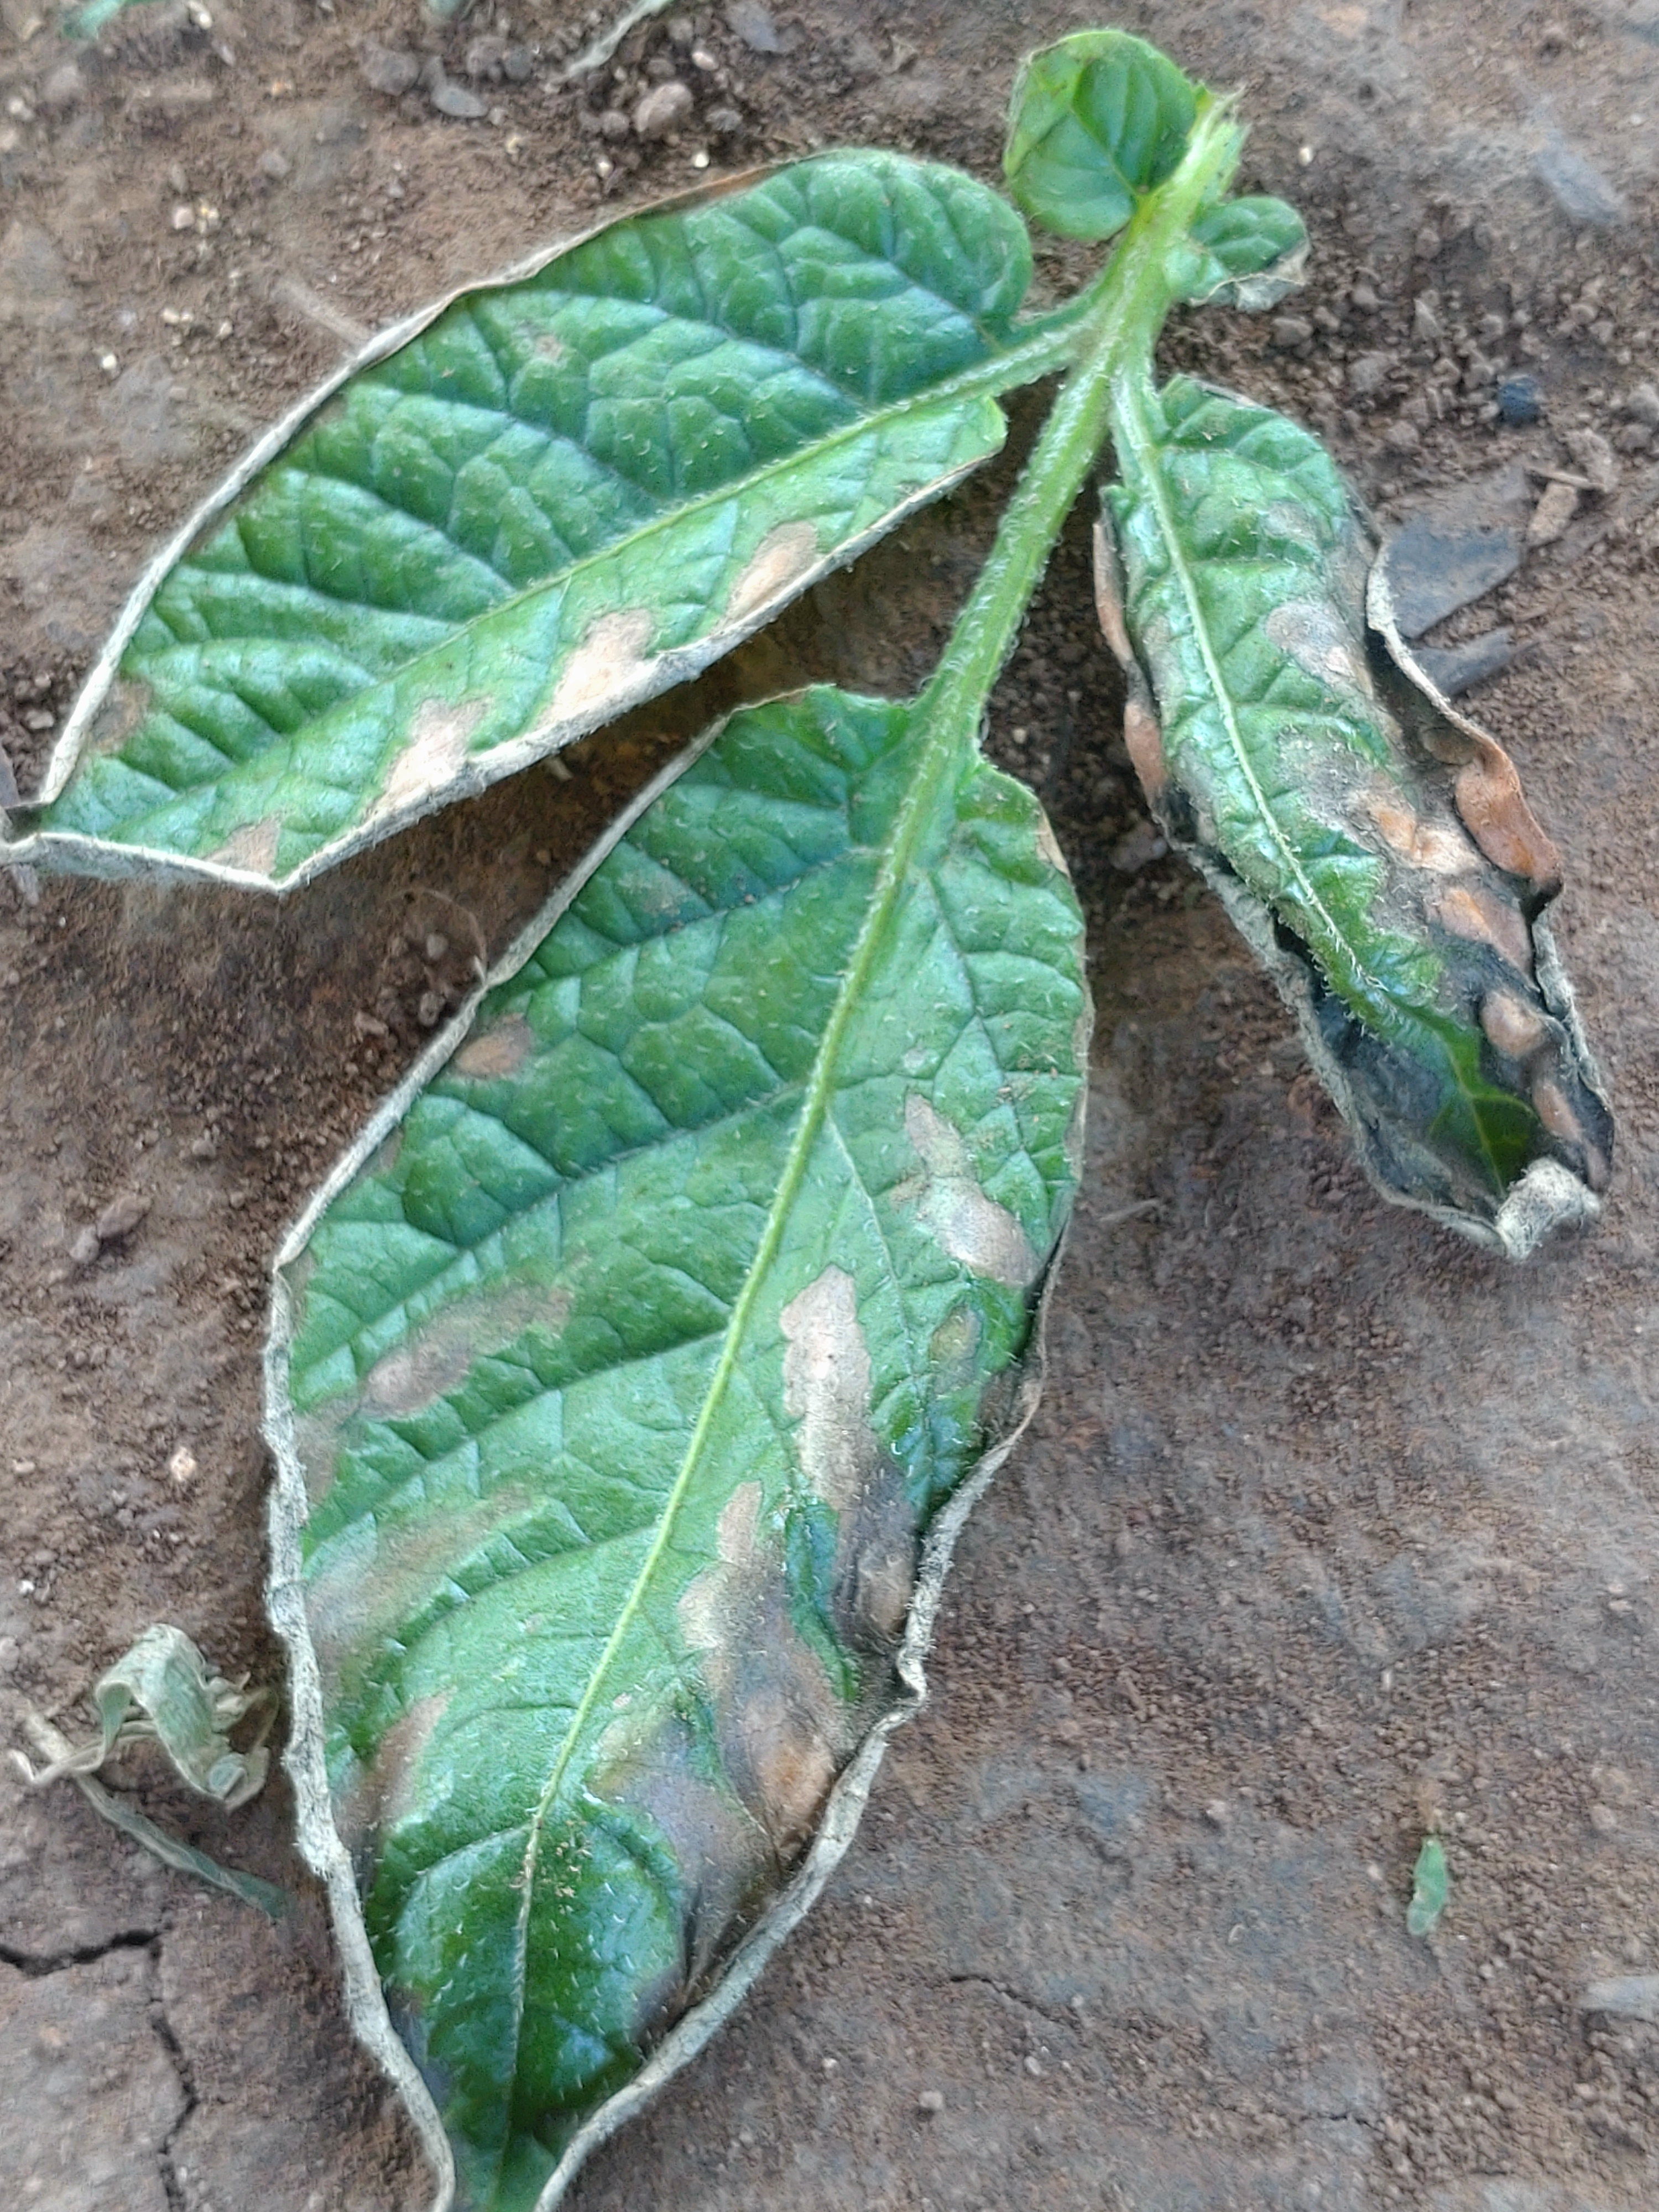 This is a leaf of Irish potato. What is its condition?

early blight
